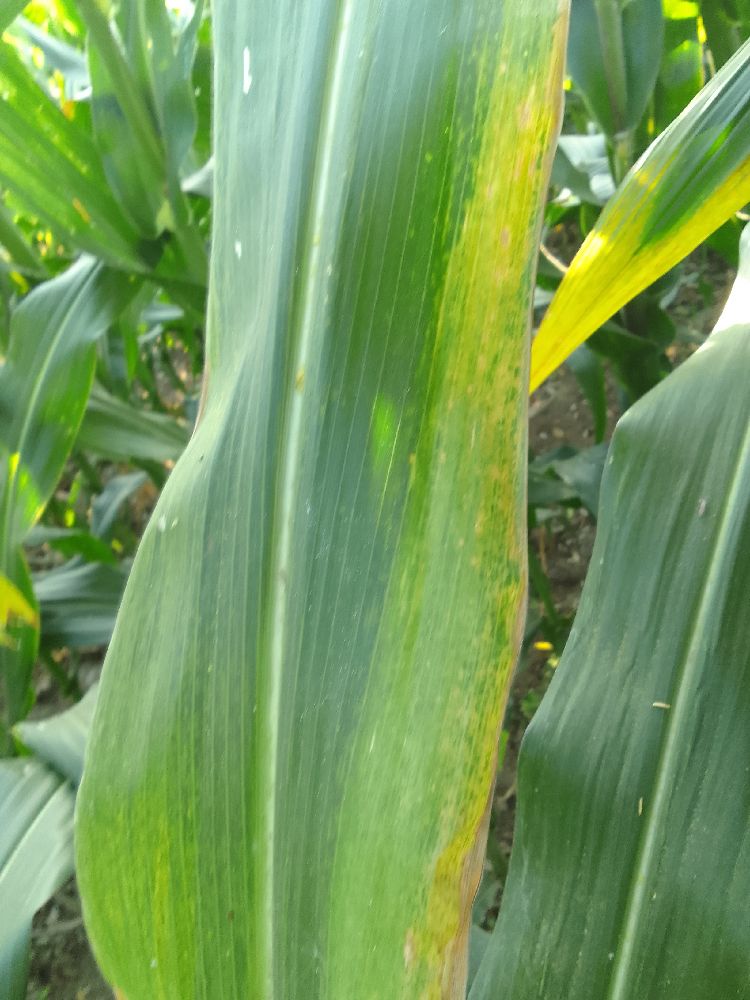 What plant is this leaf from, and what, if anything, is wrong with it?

maize, maize lethal necrosis
